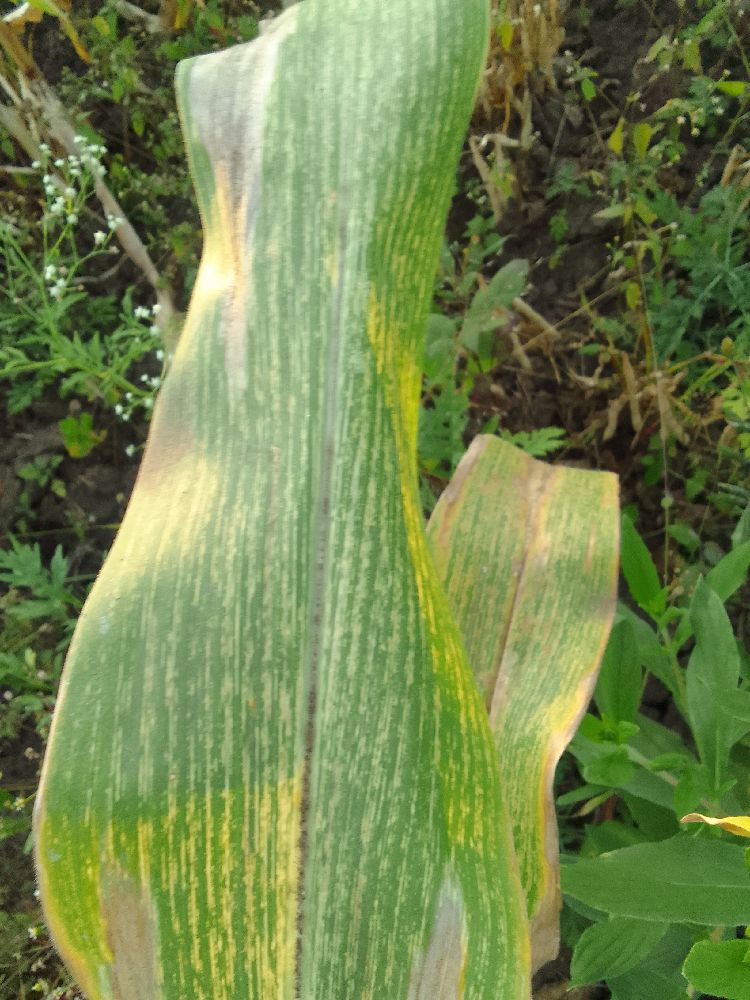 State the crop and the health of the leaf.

maize, maize streak virus
